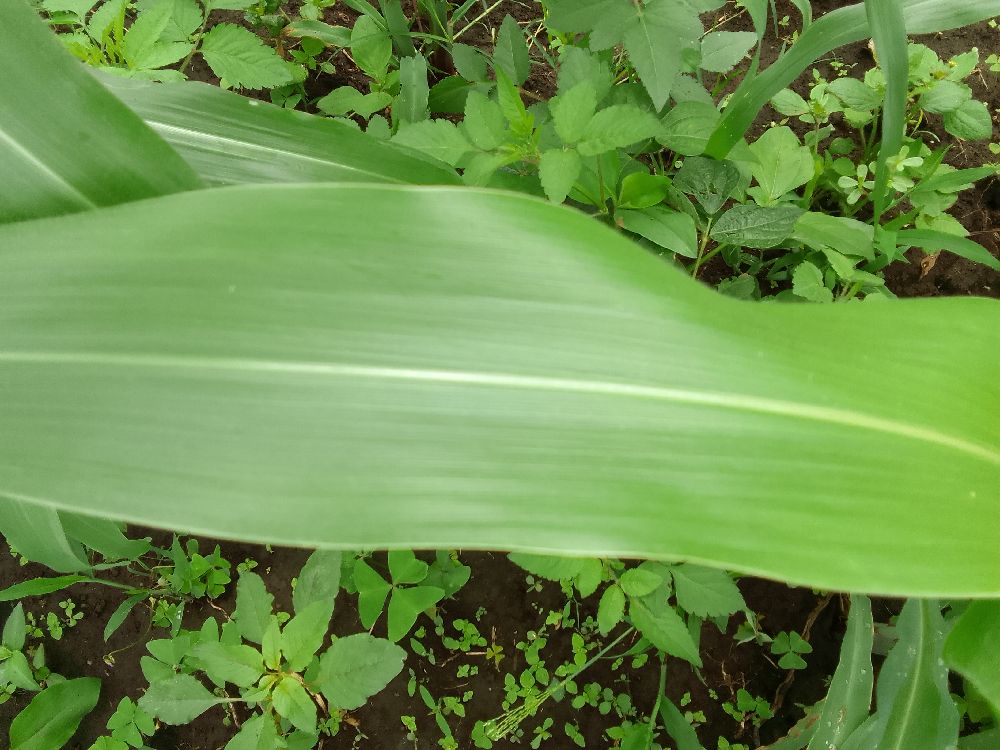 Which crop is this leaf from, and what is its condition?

maize, healthy
